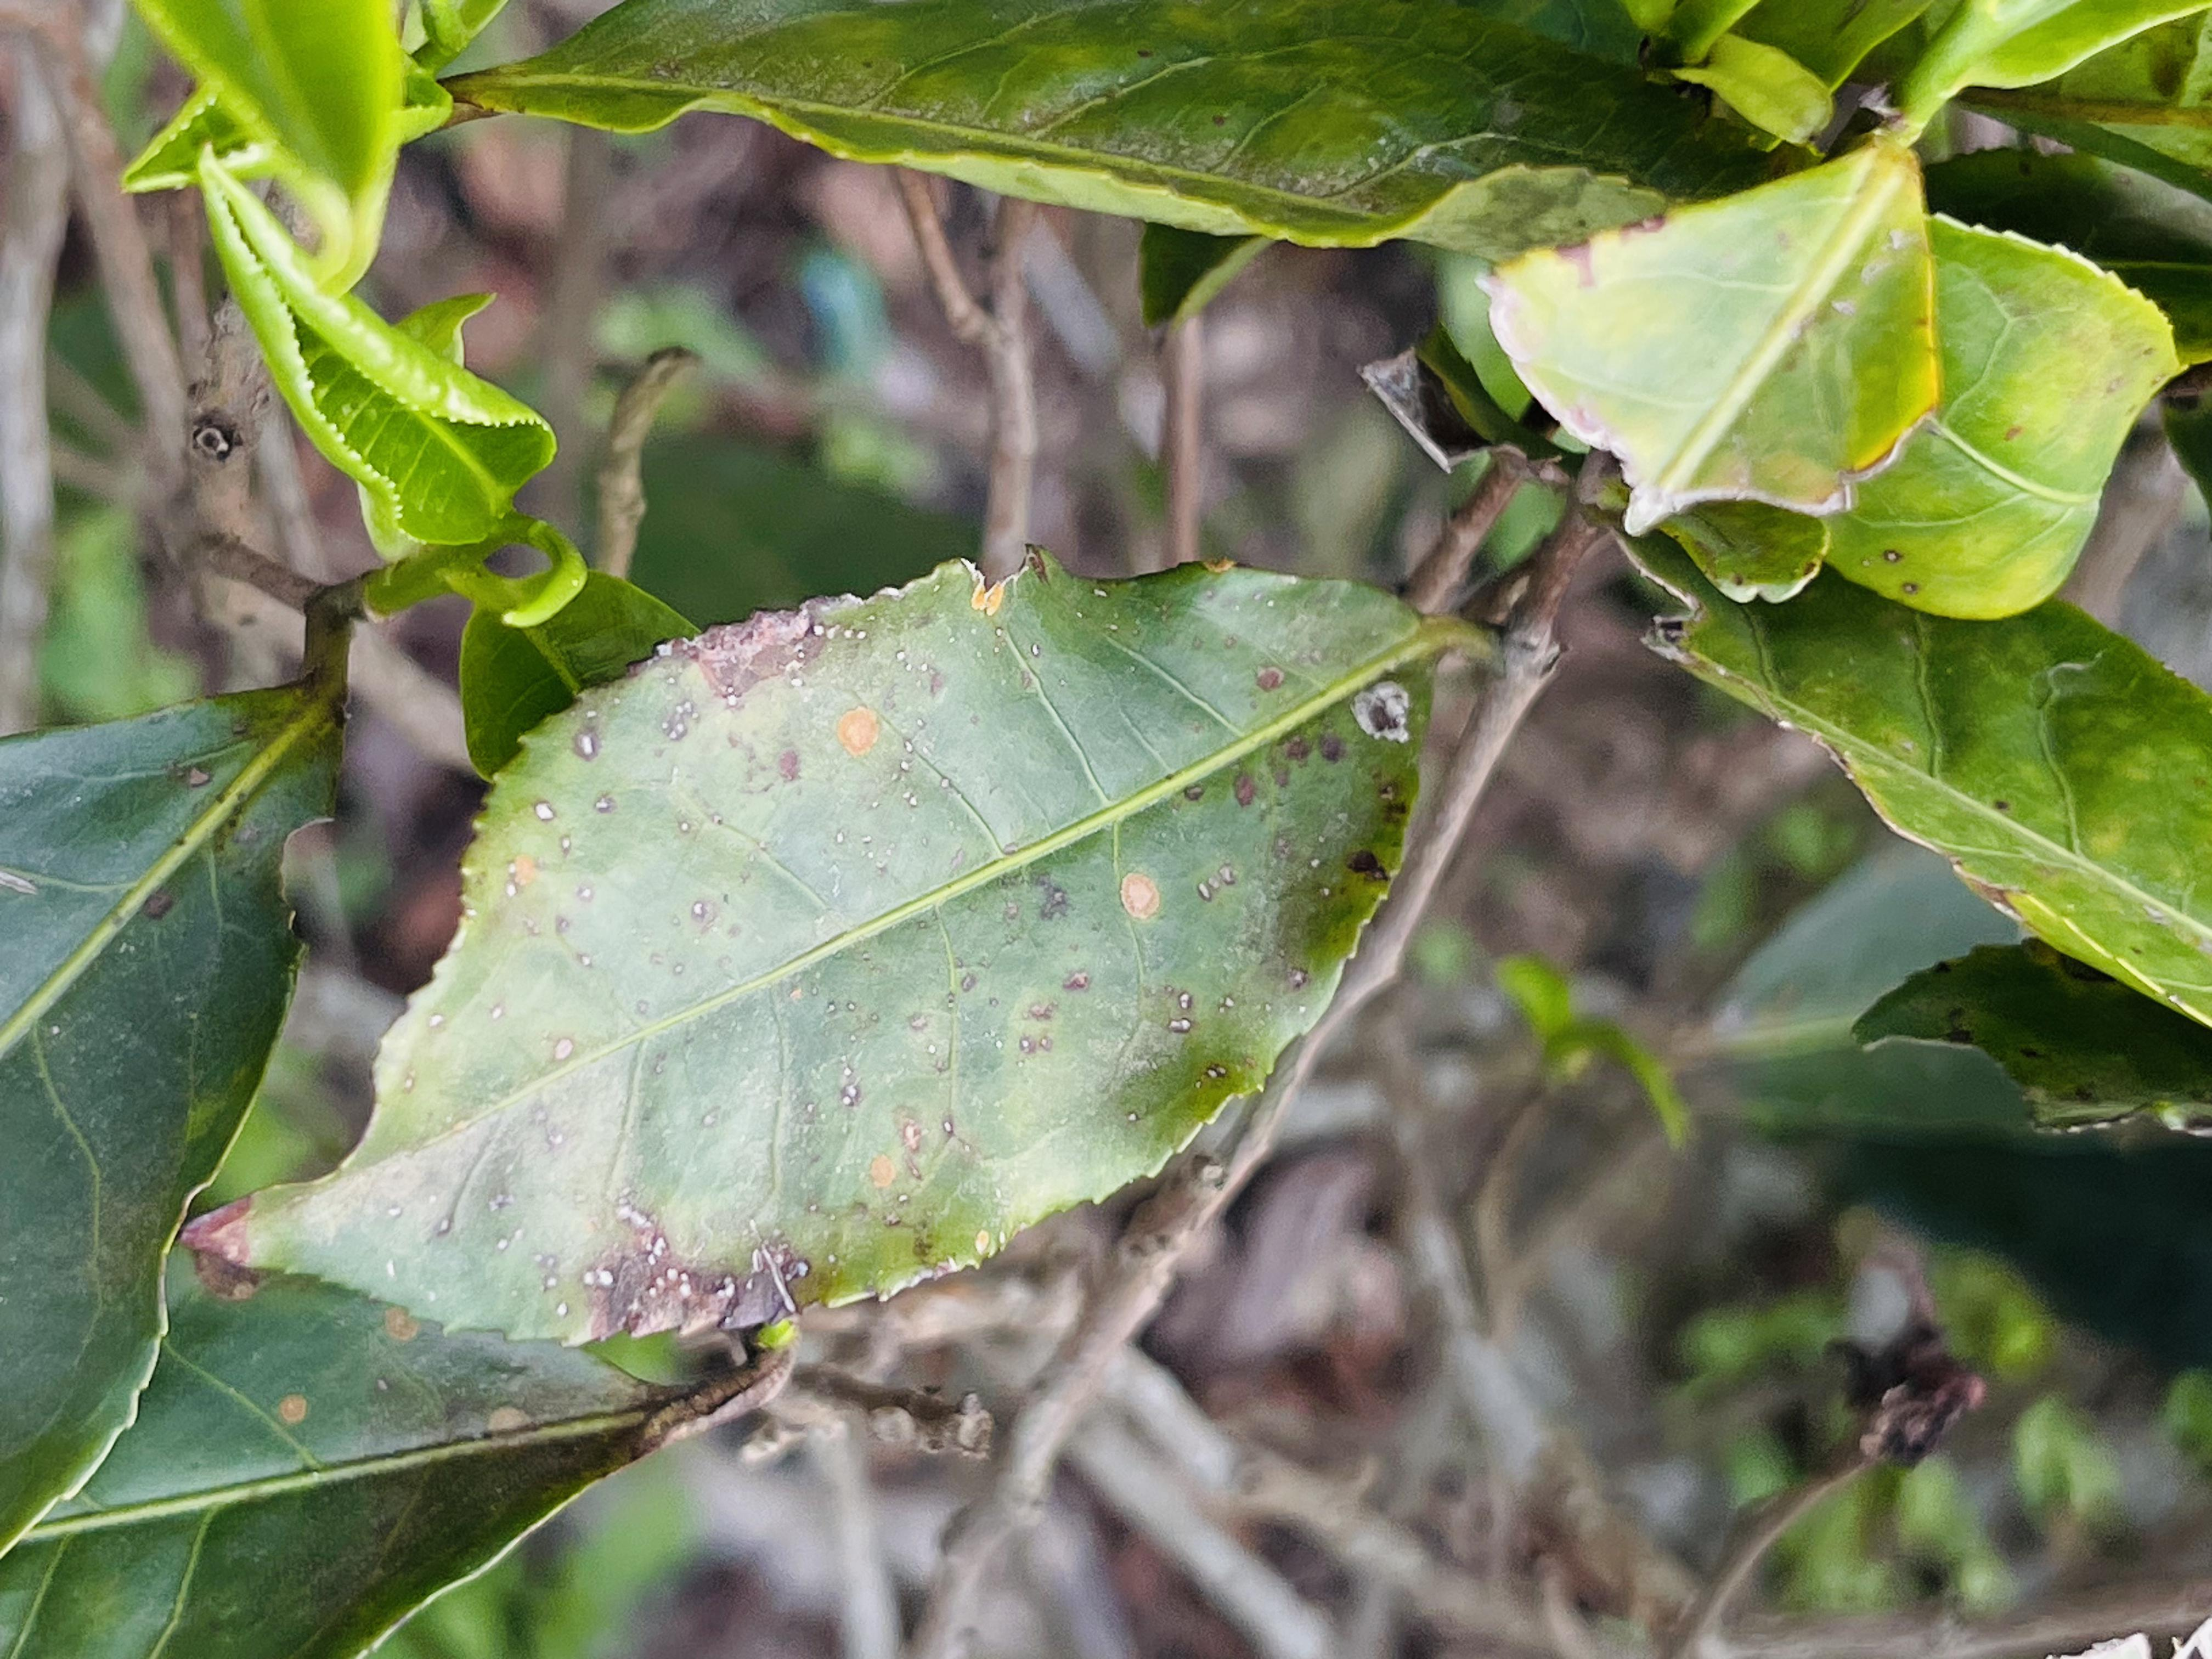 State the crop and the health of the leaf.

tea, red rust
